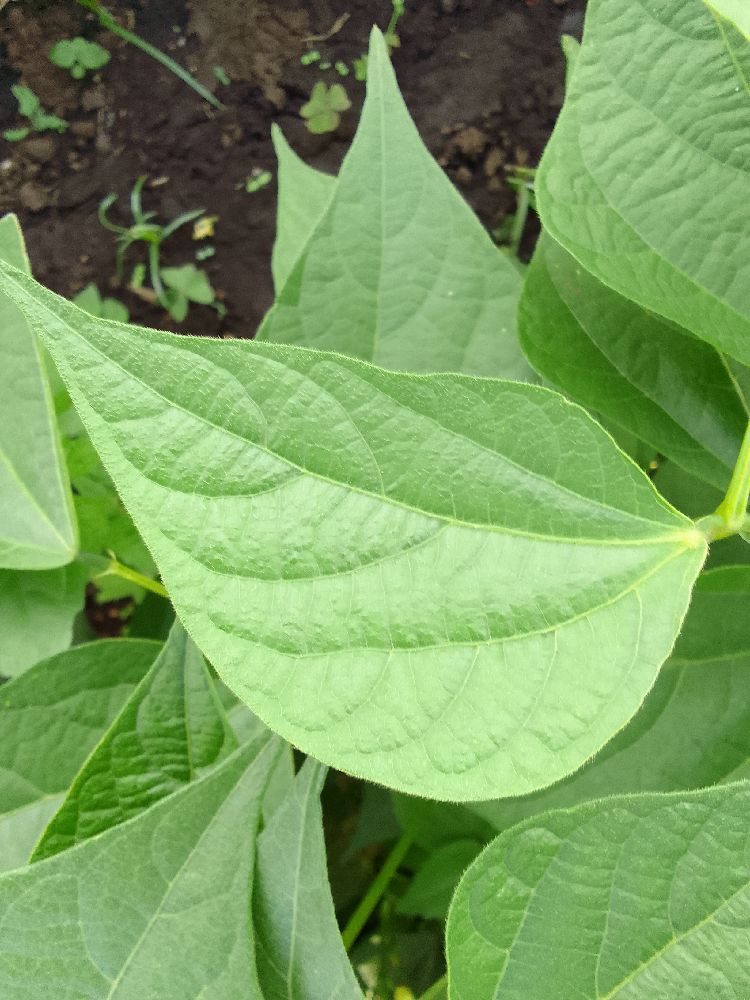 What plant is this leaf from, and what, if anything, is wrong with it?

common bean, healthy
